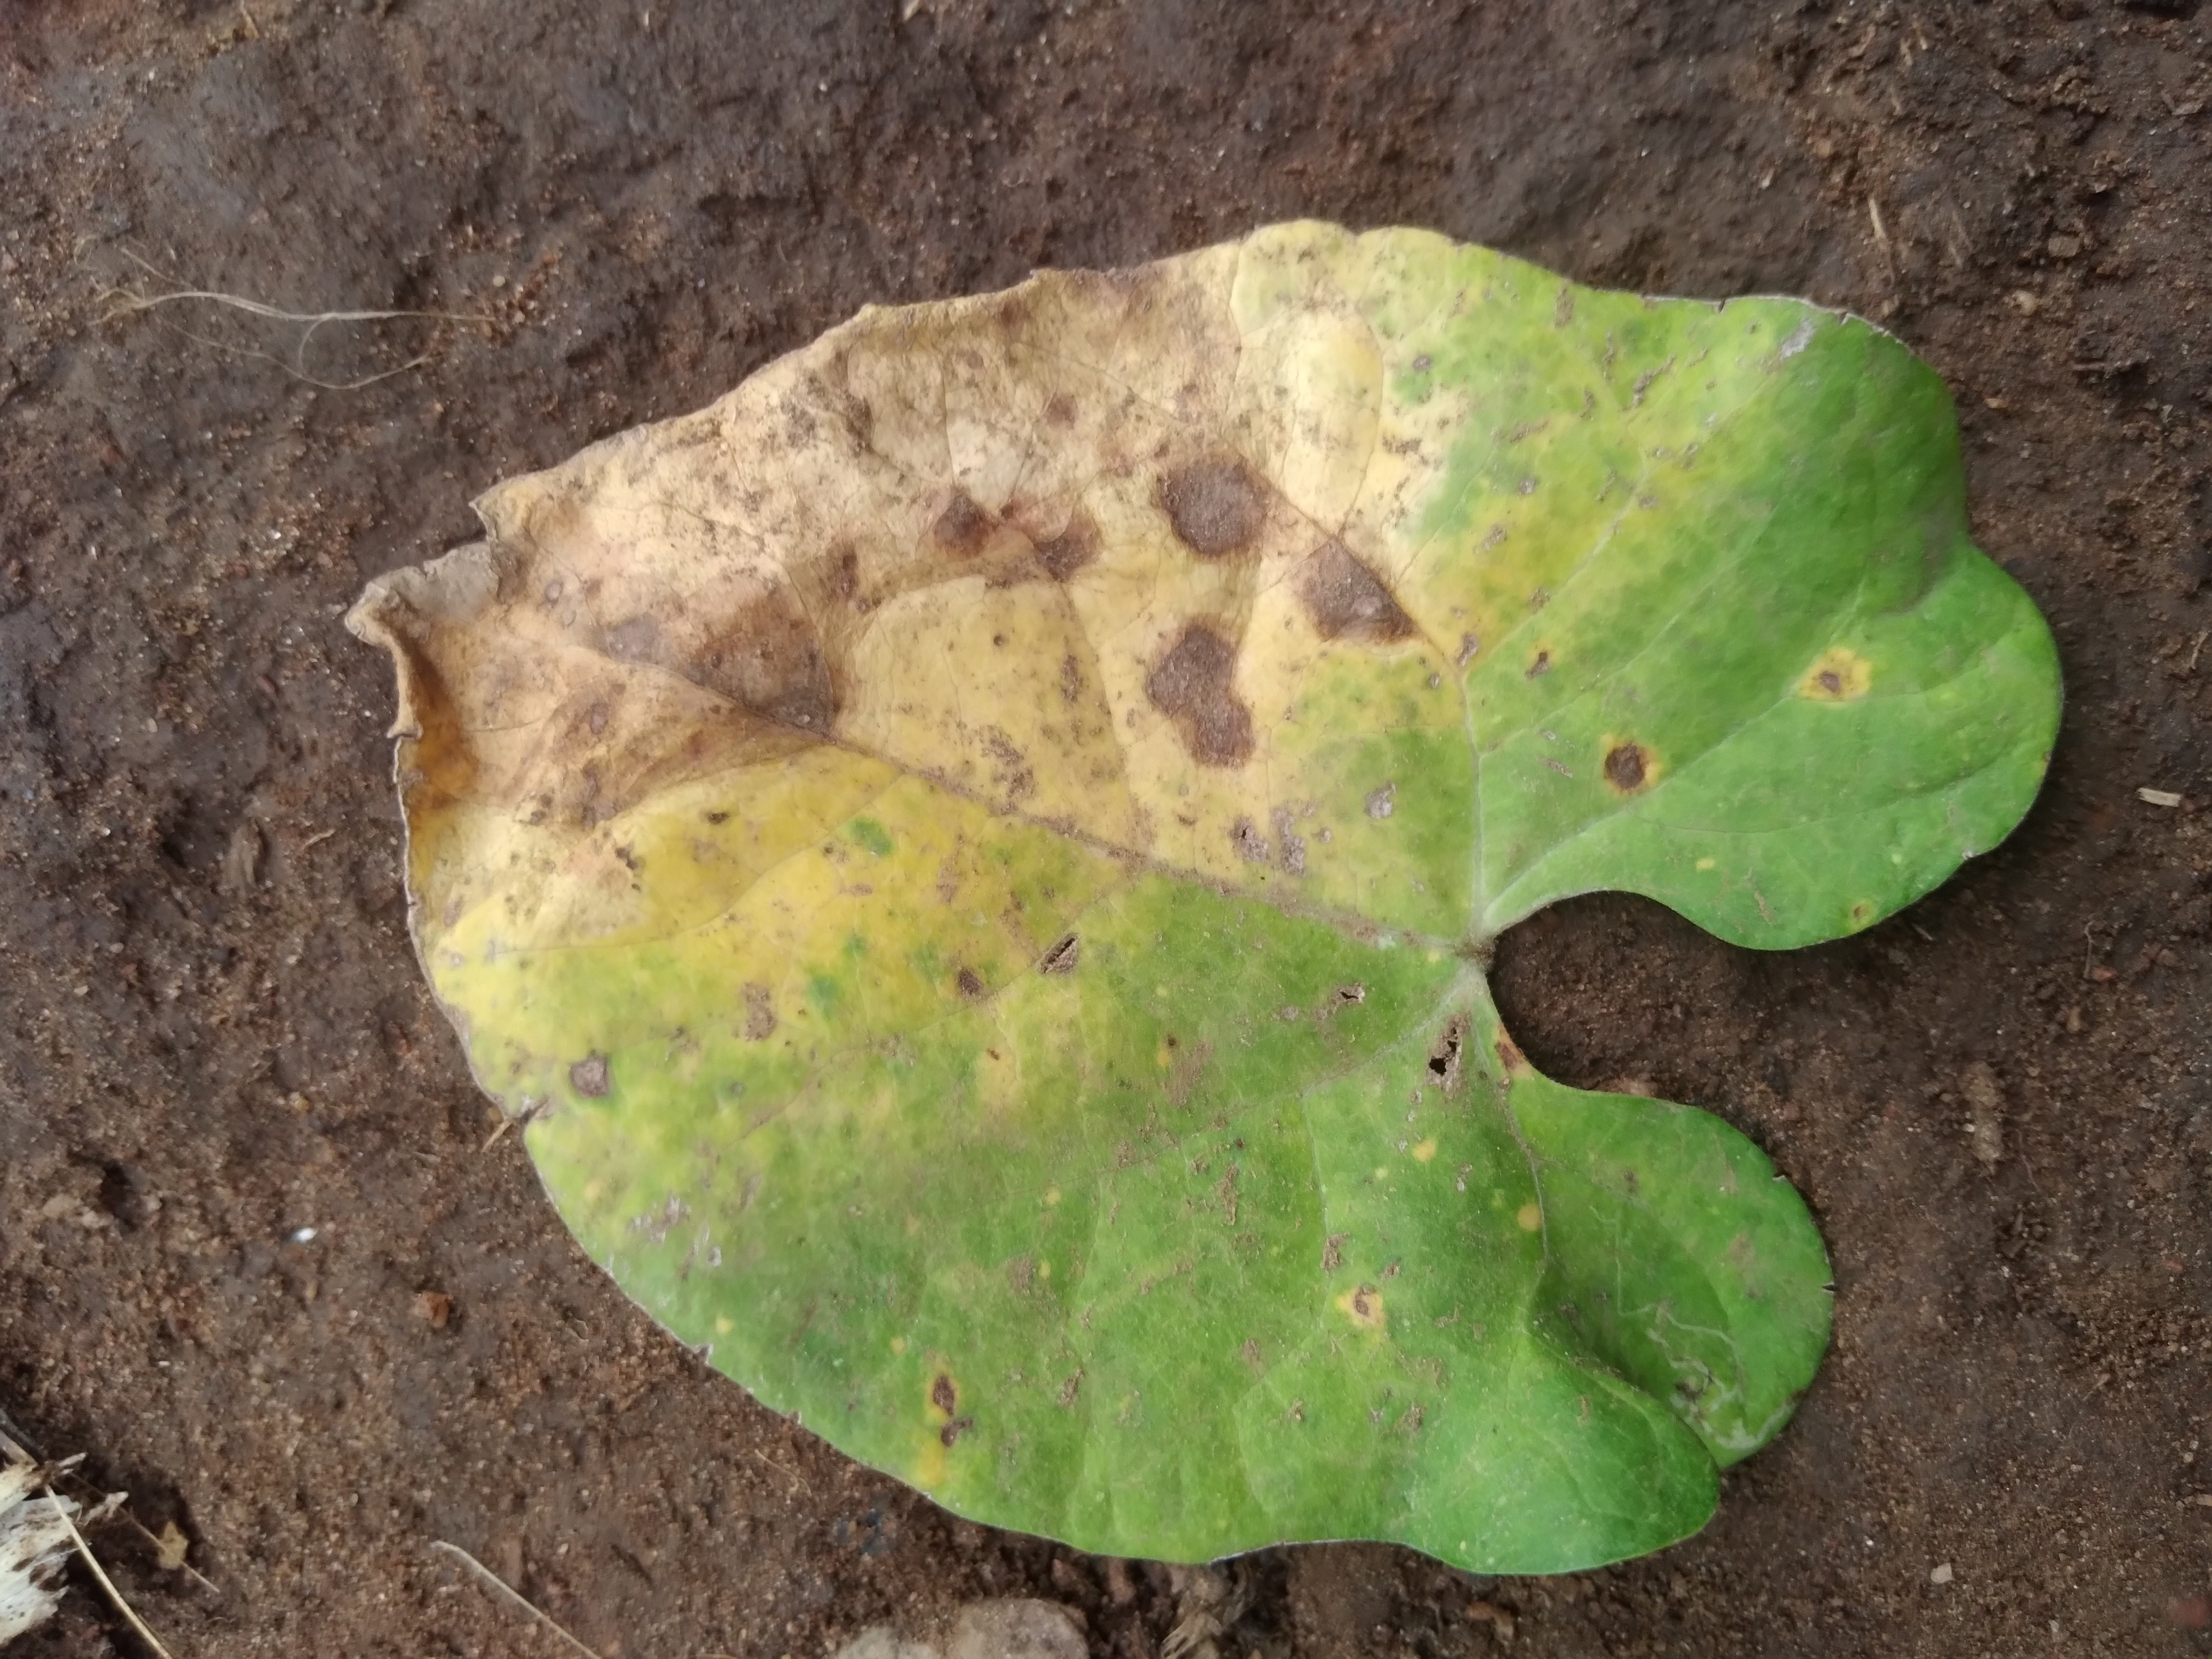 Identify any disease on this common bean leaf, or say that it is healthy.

rust
